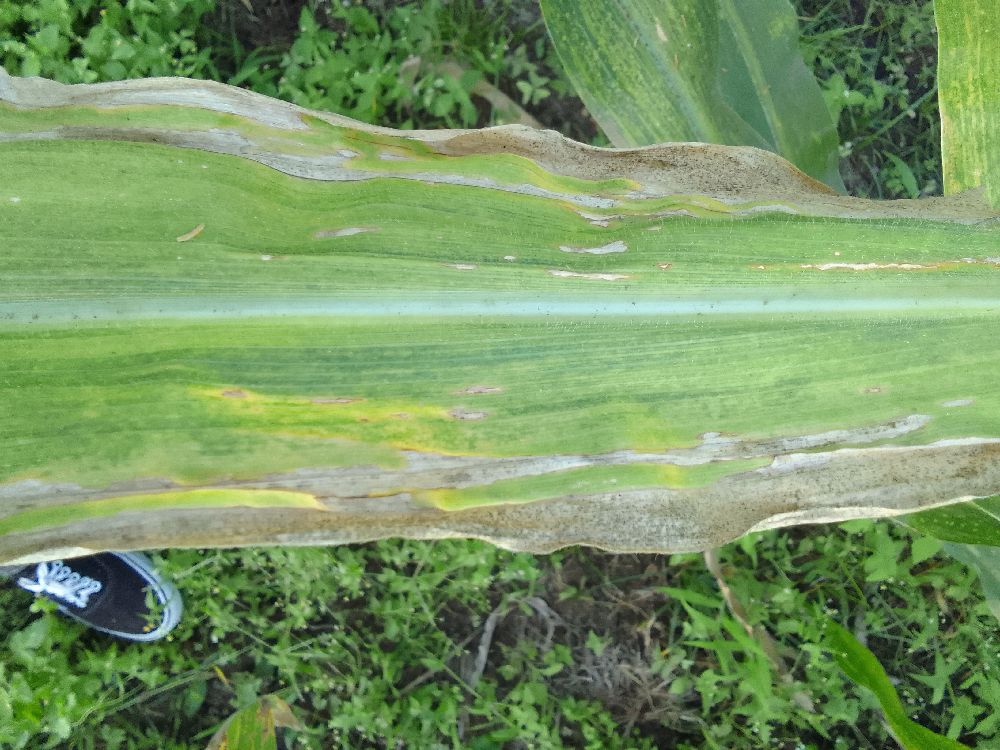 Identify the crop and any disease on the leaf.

maize, maize lethal necrosis
